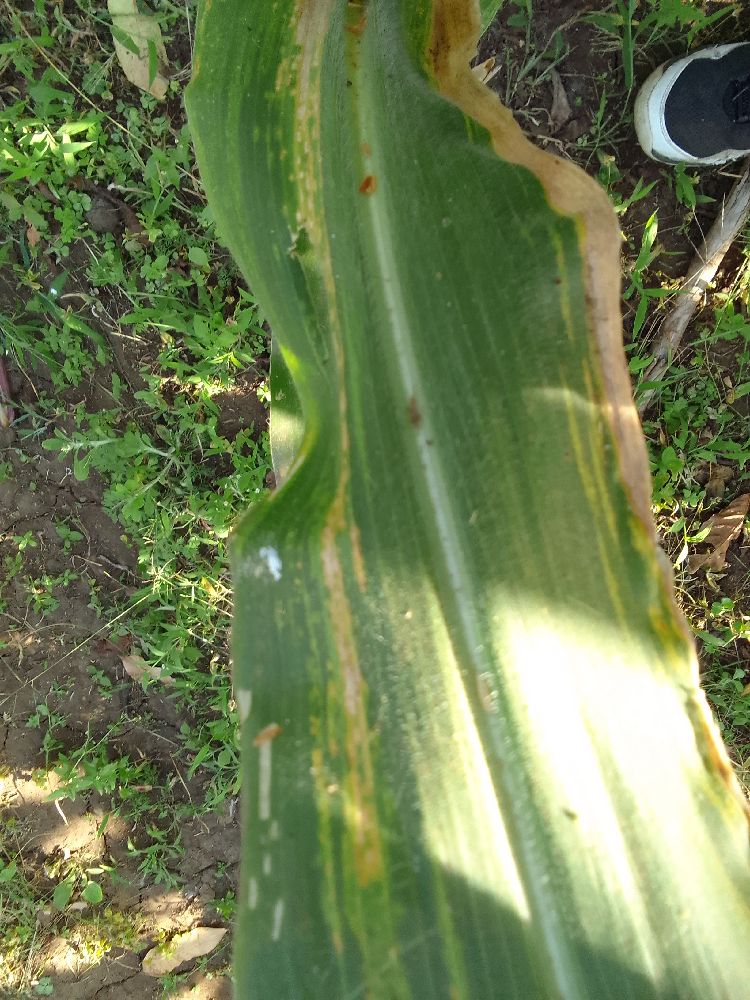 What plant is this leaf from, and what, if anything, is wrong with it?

maize, maize lethal necrosis
